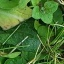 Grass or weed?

structured weed
